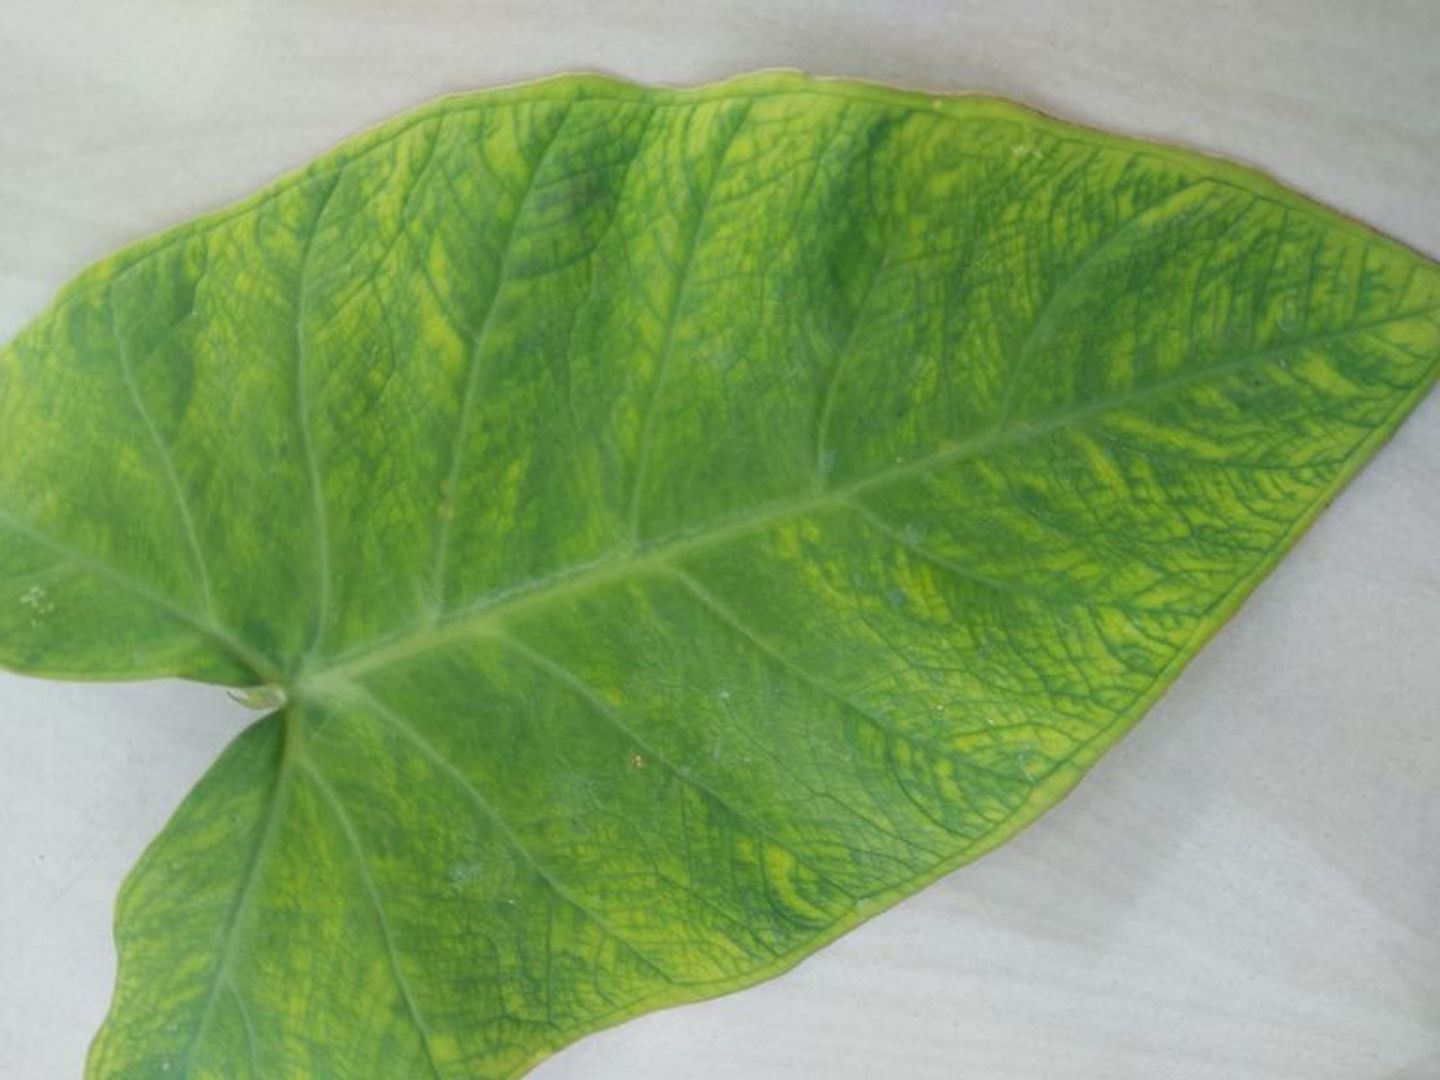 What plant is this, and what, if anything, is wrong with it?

taro, mosaic
